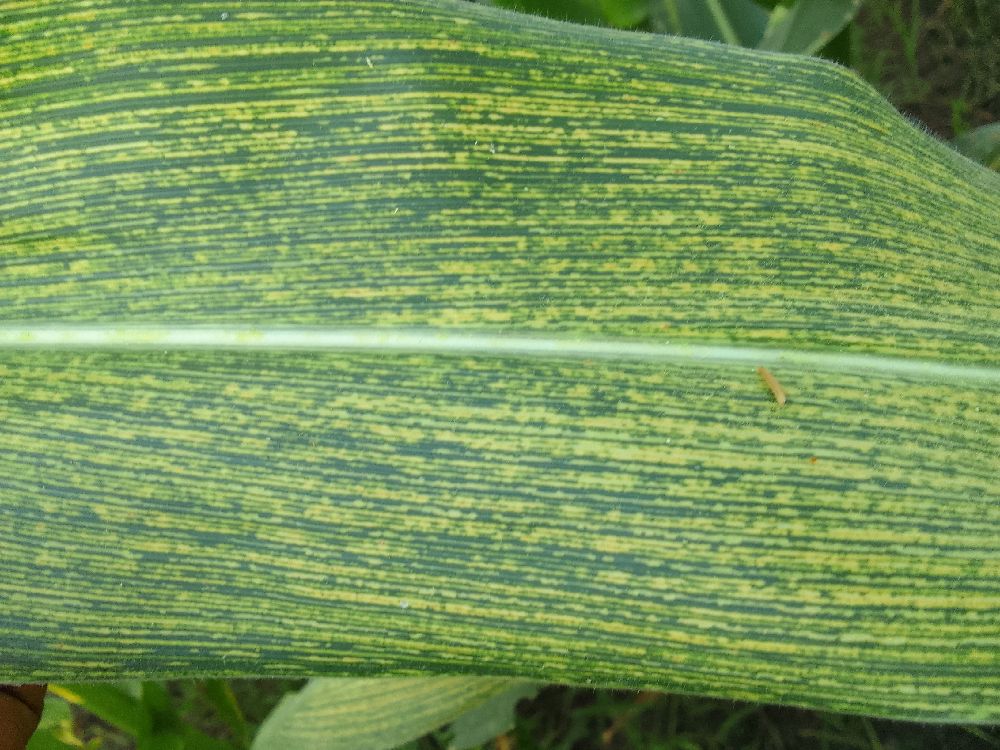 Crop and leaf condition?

maize, maize streak virus
